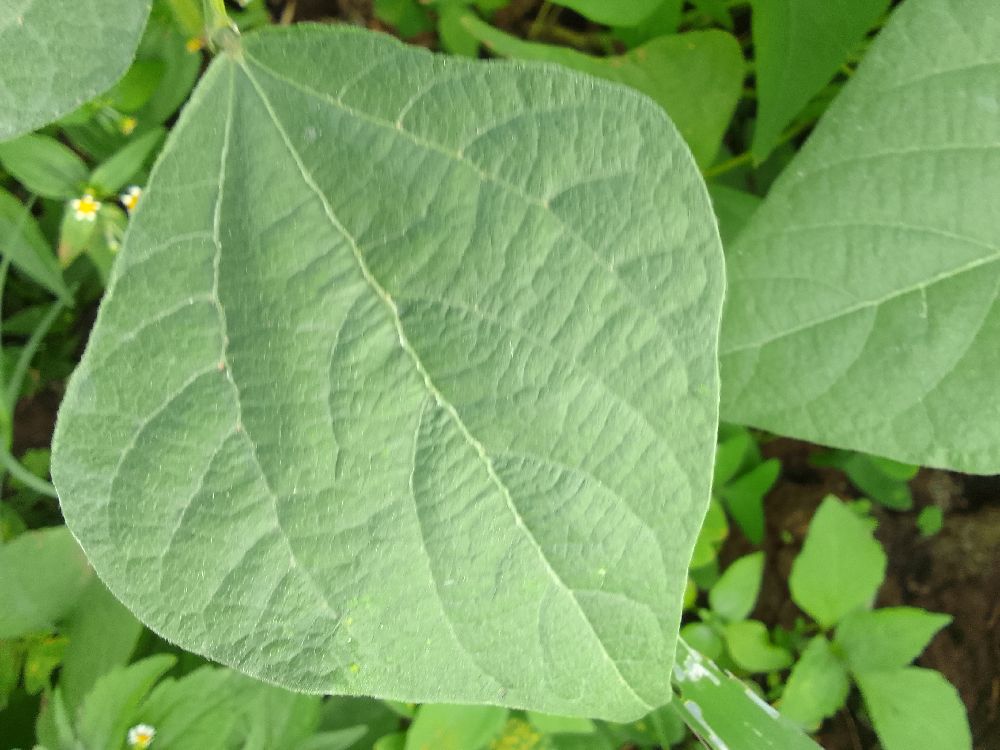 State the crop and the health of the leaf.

common bean, healthy
